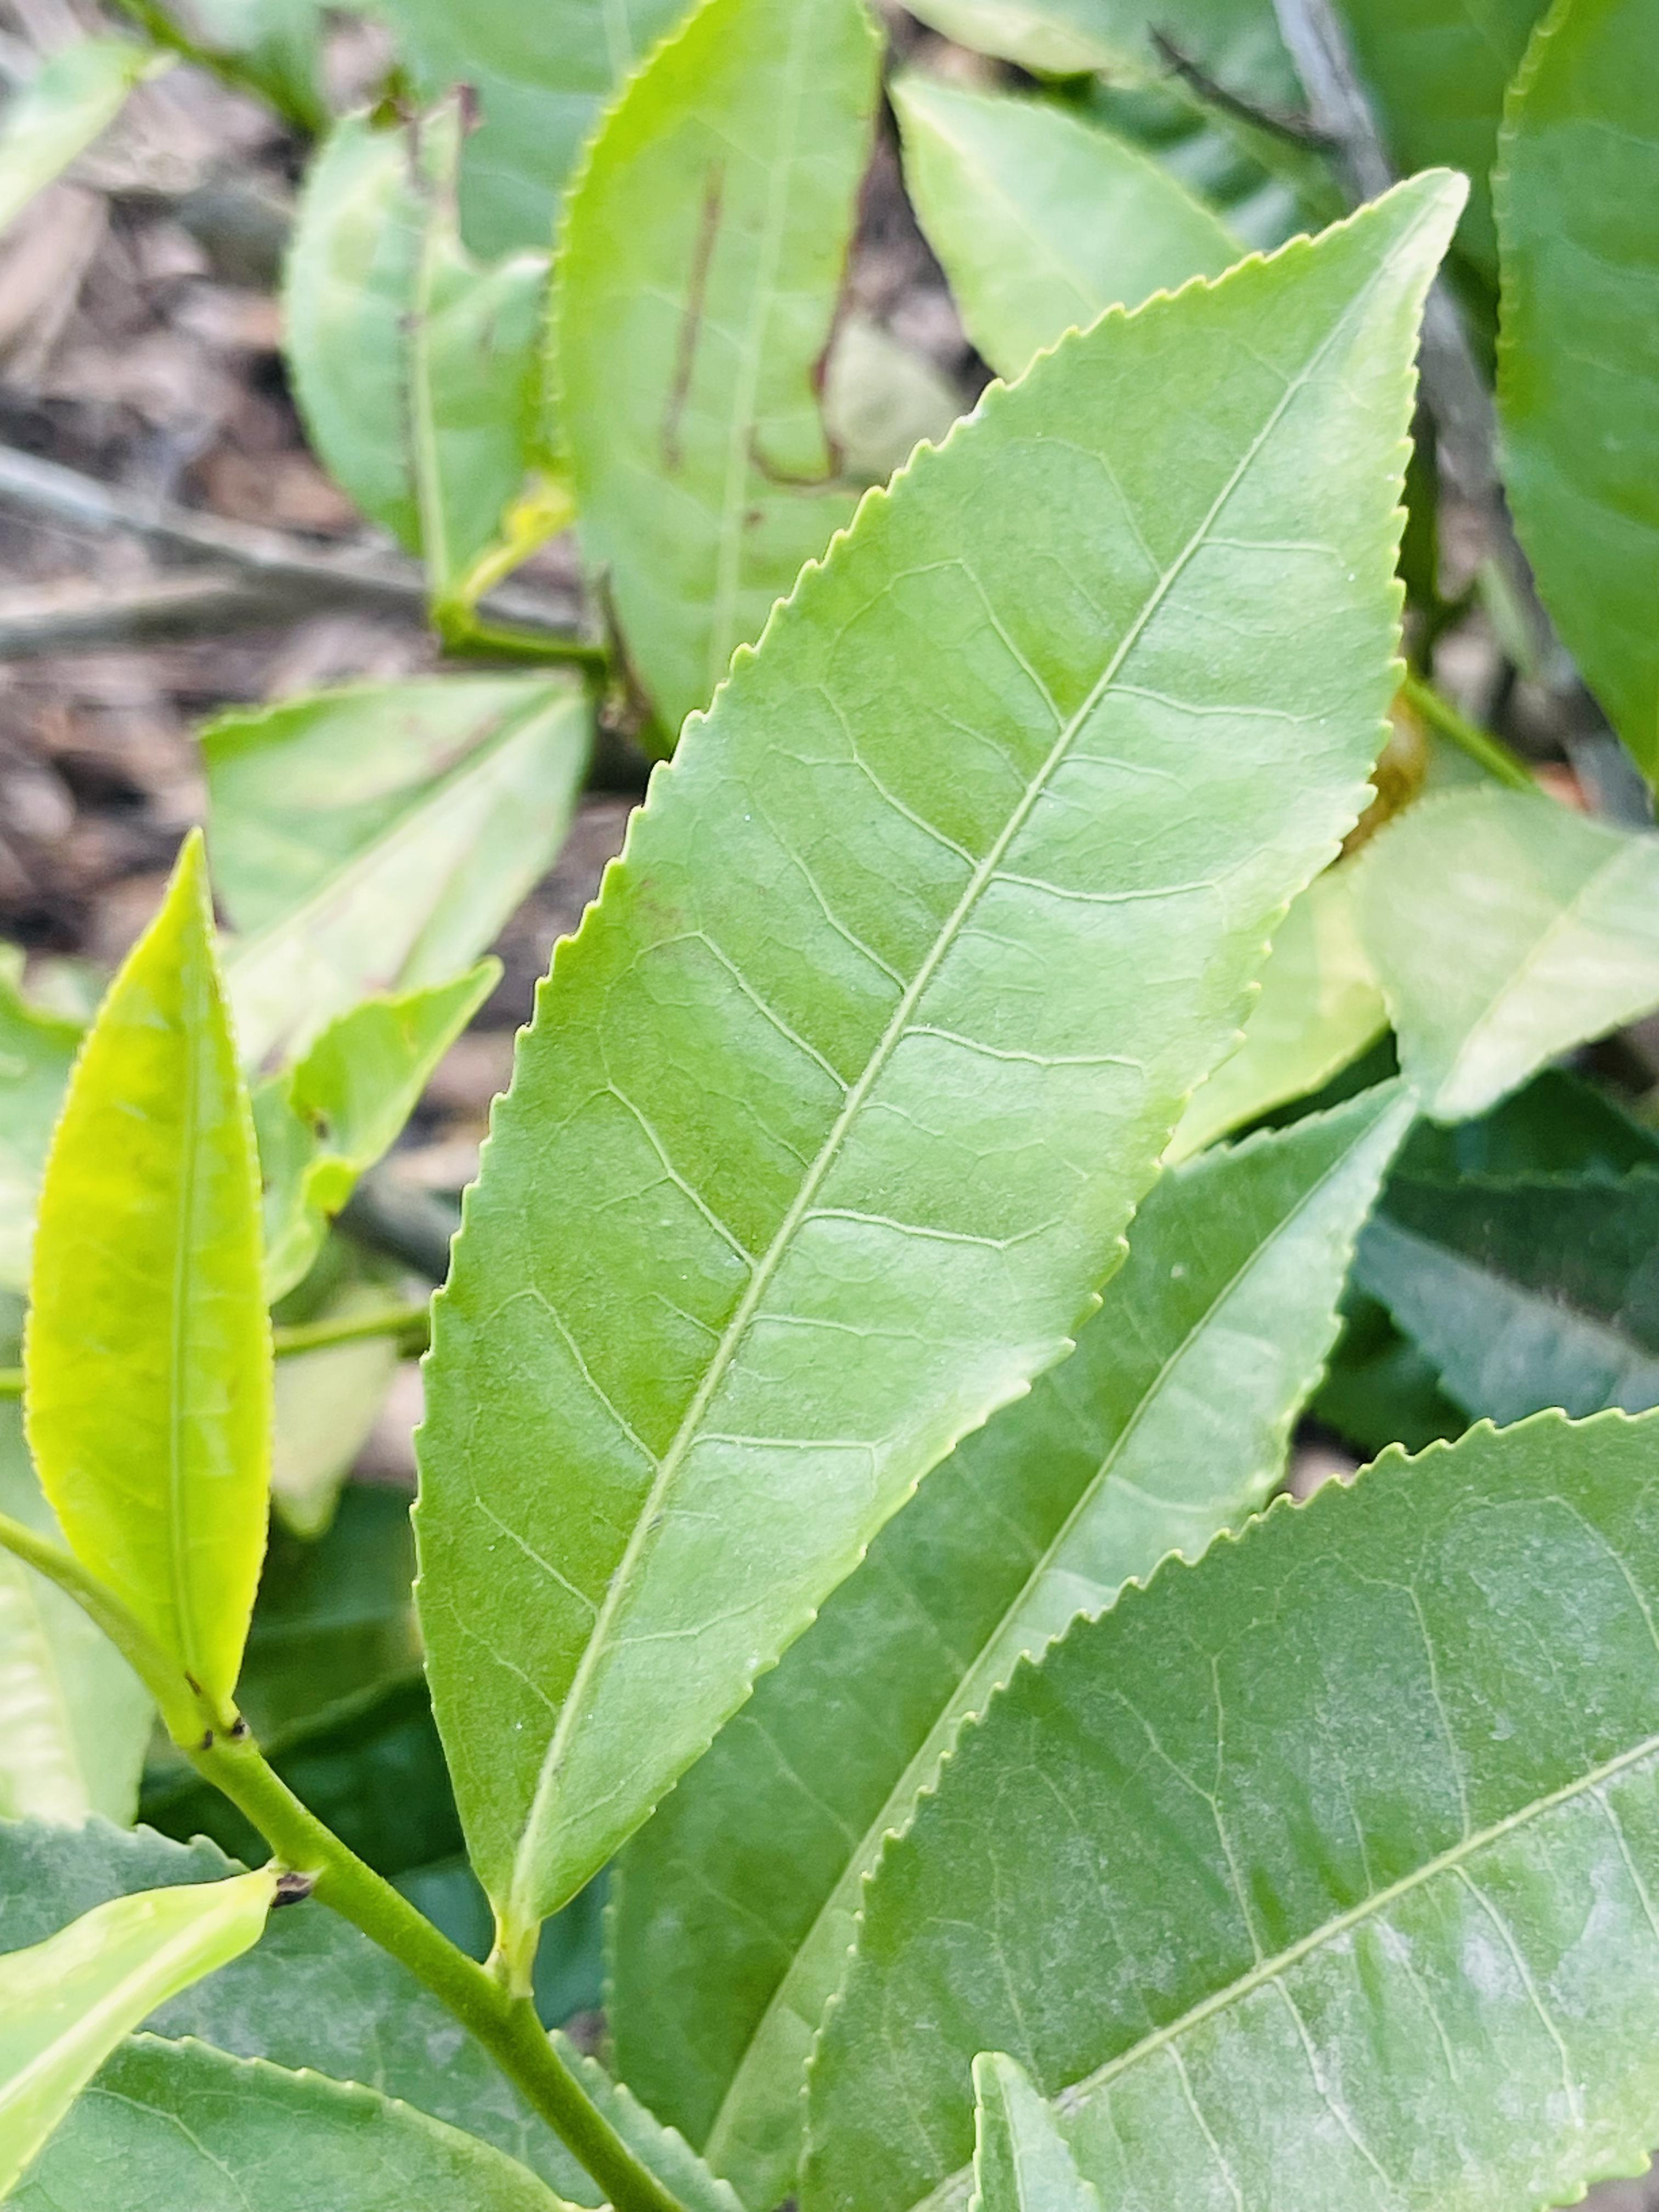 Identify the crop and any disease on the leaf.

tea, healthy leaf
